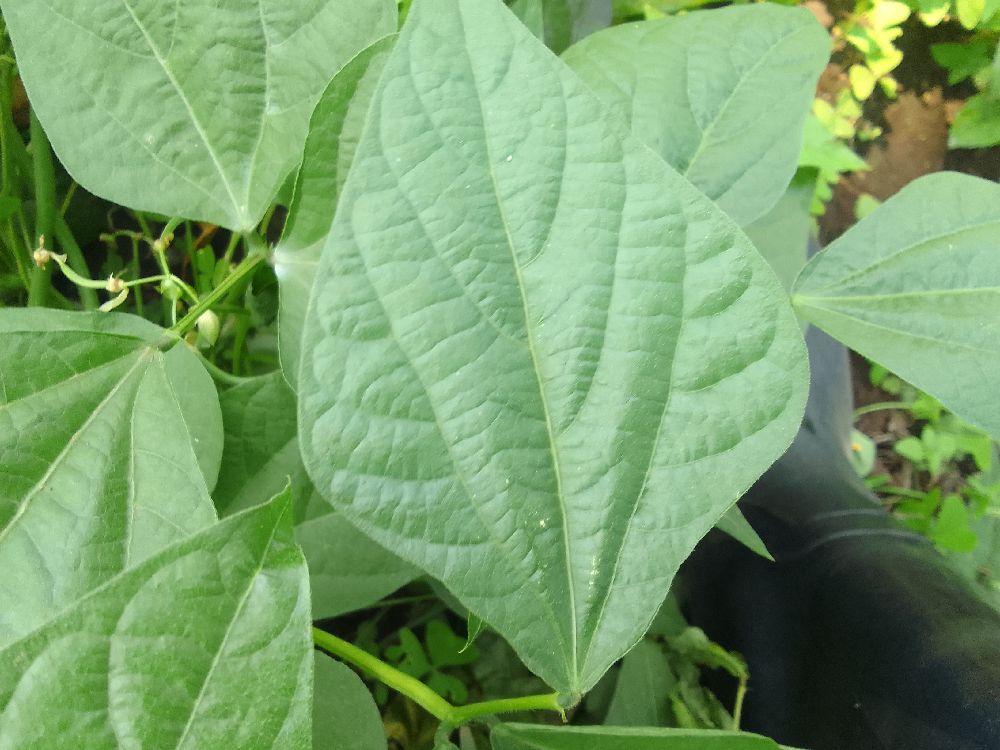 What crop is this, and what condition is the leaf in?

common bean, healthy
